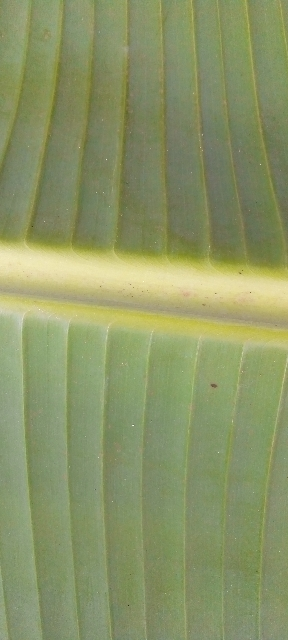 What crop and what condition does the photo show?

banana, healthy
